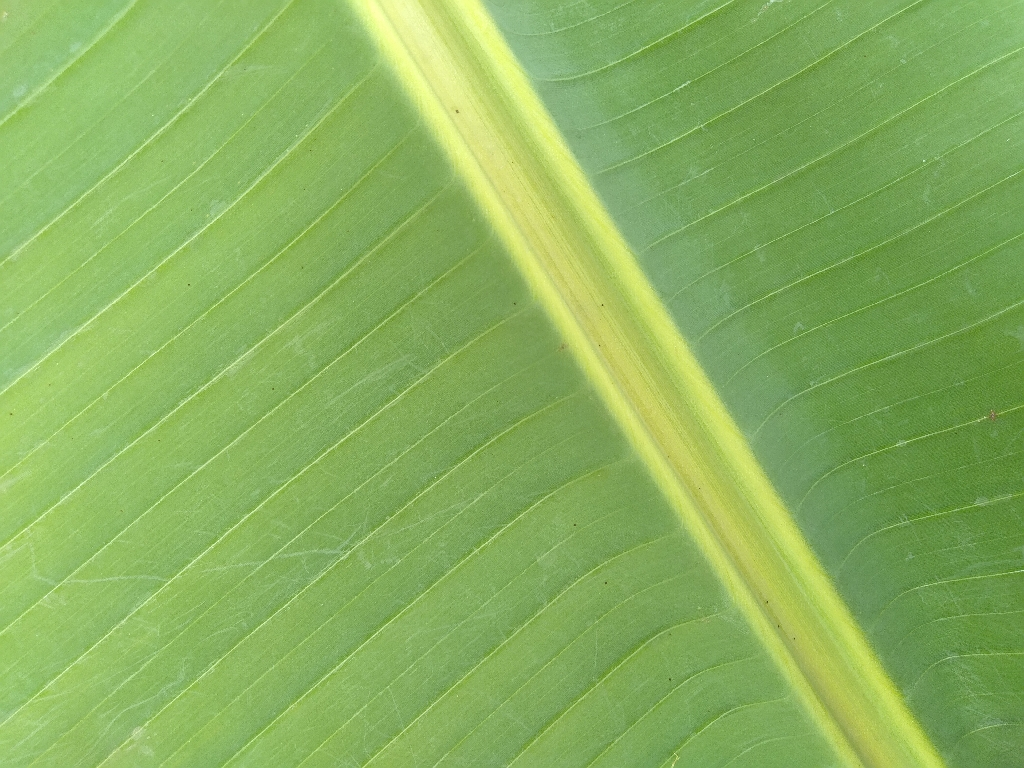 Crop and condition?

banana, healthy
